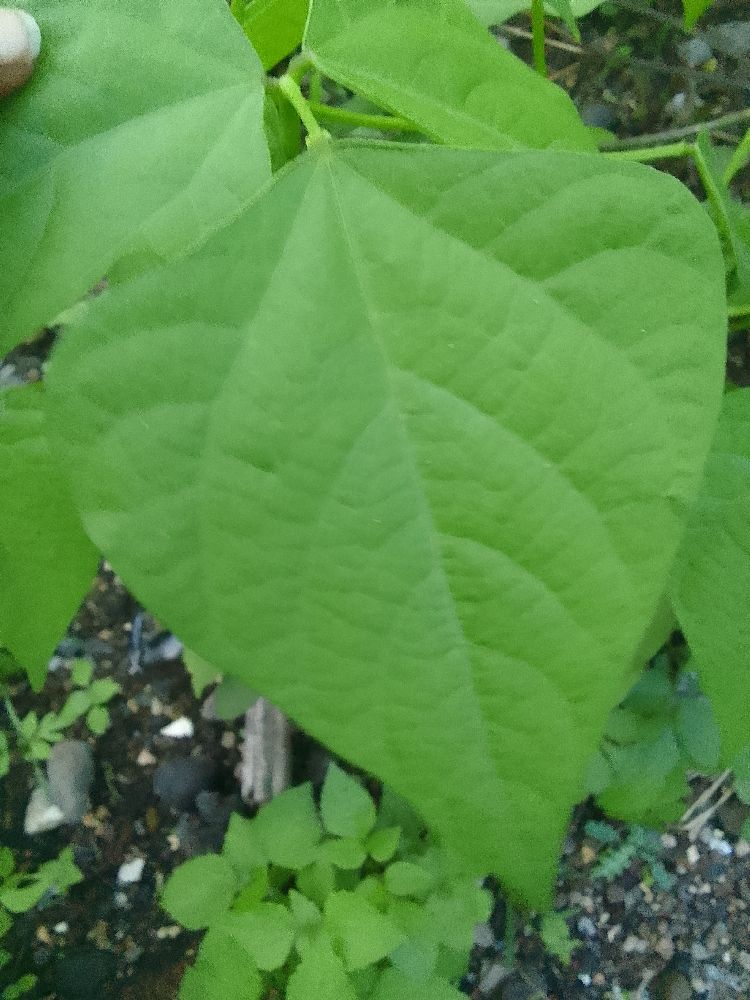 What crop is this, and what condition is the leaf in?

common bean, healthy
